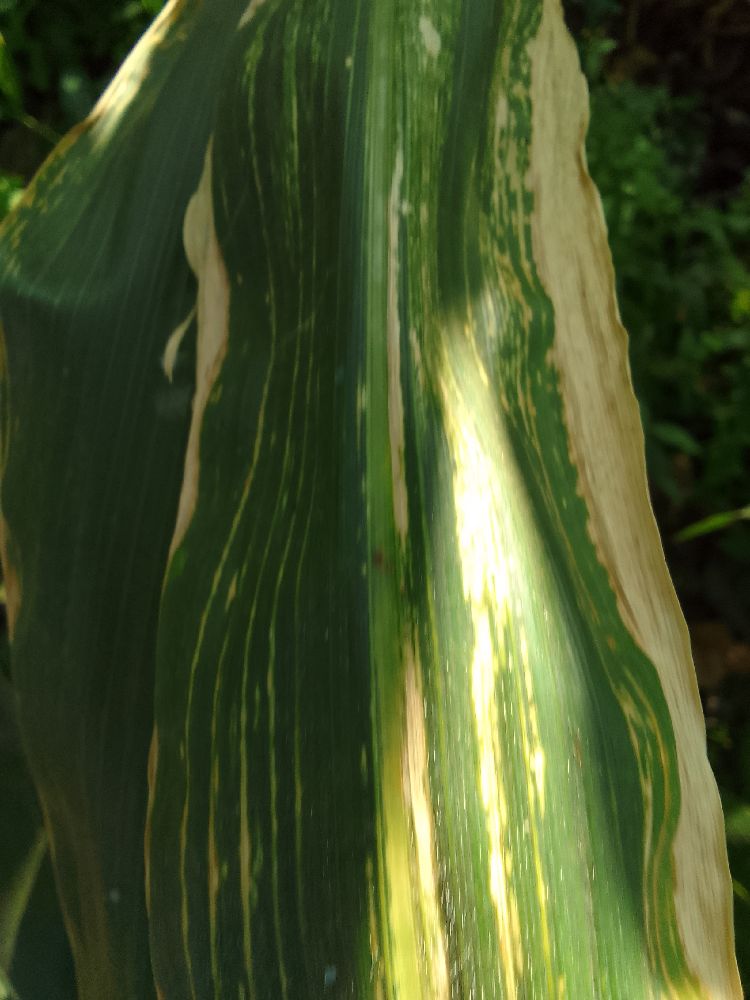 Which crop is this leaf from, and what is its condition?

maize, maize lethal necrosis
